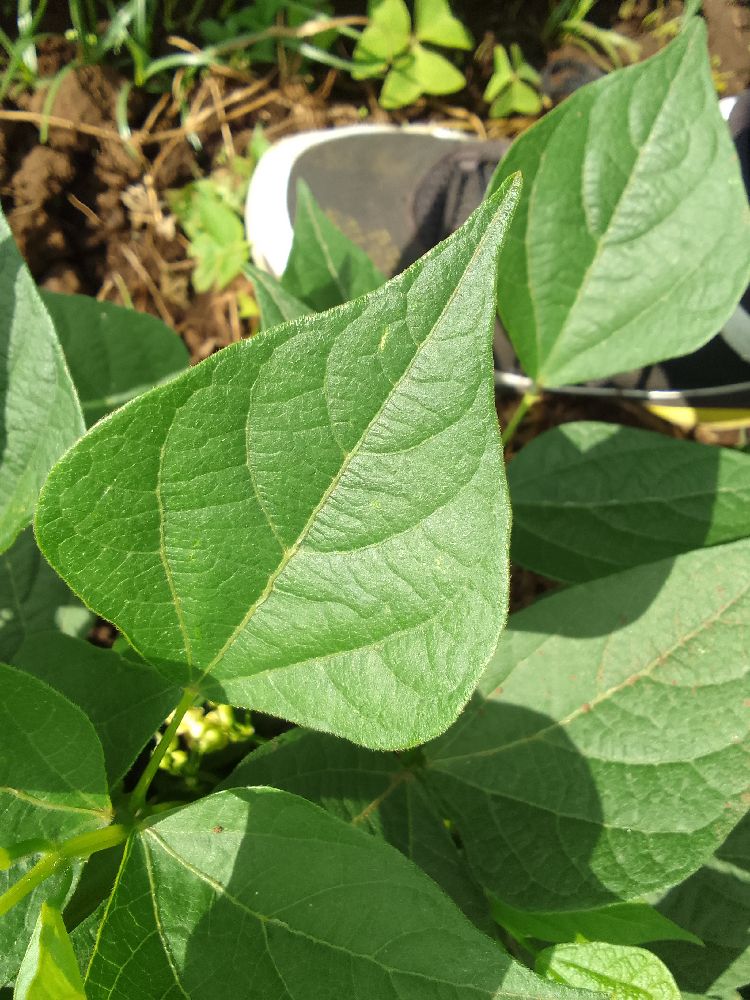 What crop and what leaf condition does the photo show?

common bean, healthy
